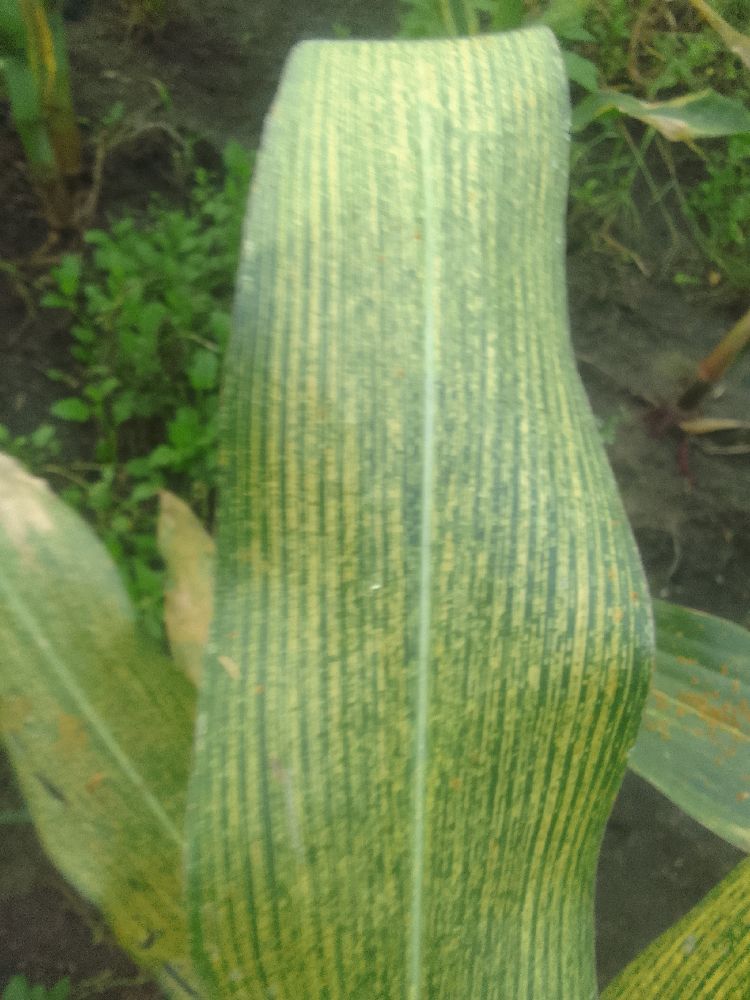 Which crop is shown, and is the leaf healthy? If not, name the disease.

maize, maize streak virus
